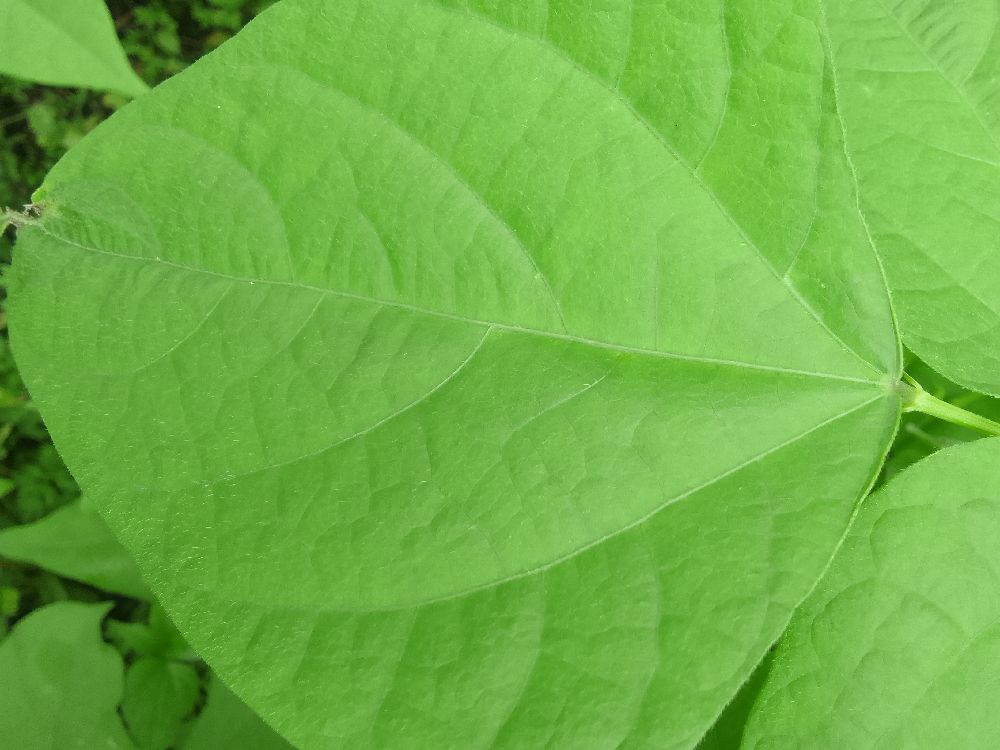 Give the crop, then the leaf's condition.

common bean, healthy
